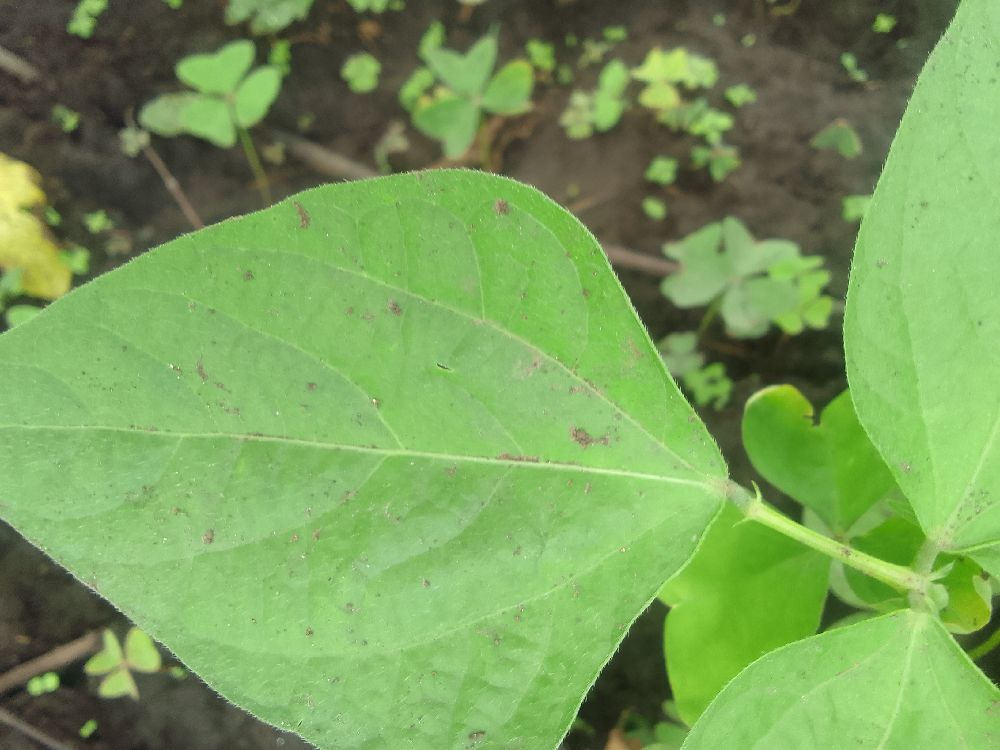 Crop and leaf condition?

common bean, healthy
